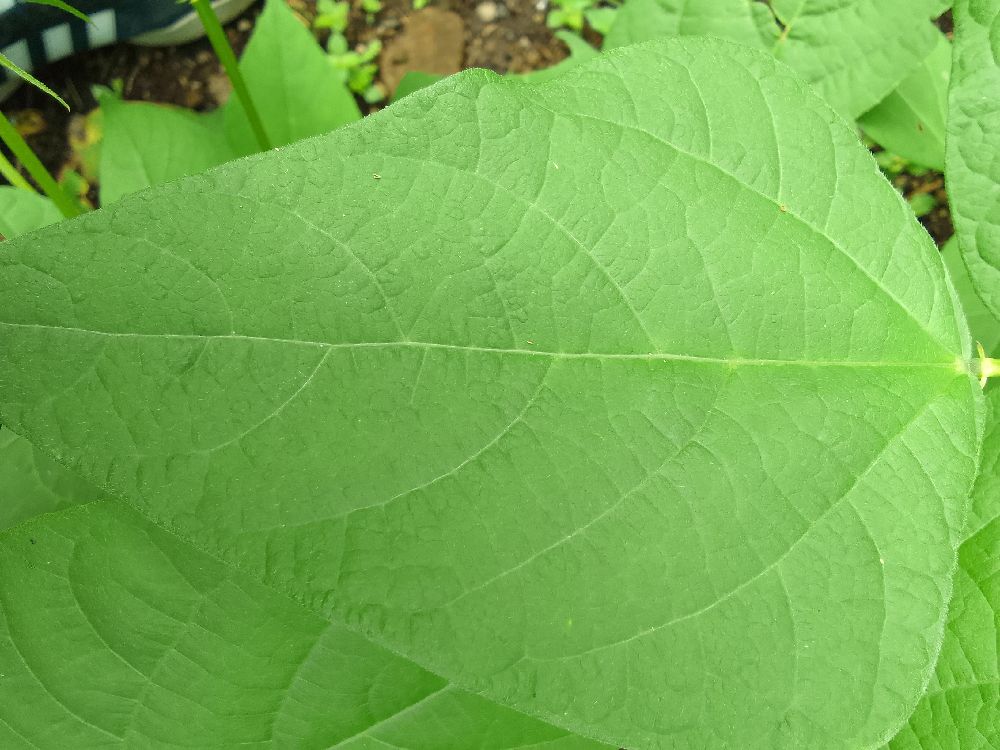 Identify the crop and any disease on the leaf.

common bean, healthy
